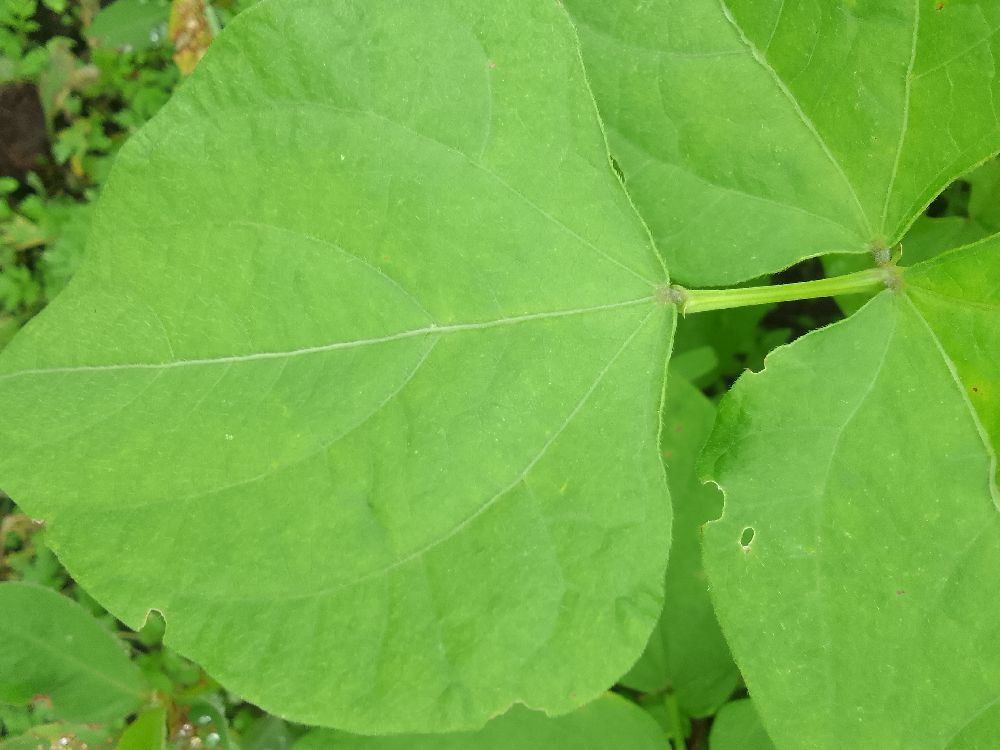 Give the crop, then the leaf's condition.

common bean, healthy
